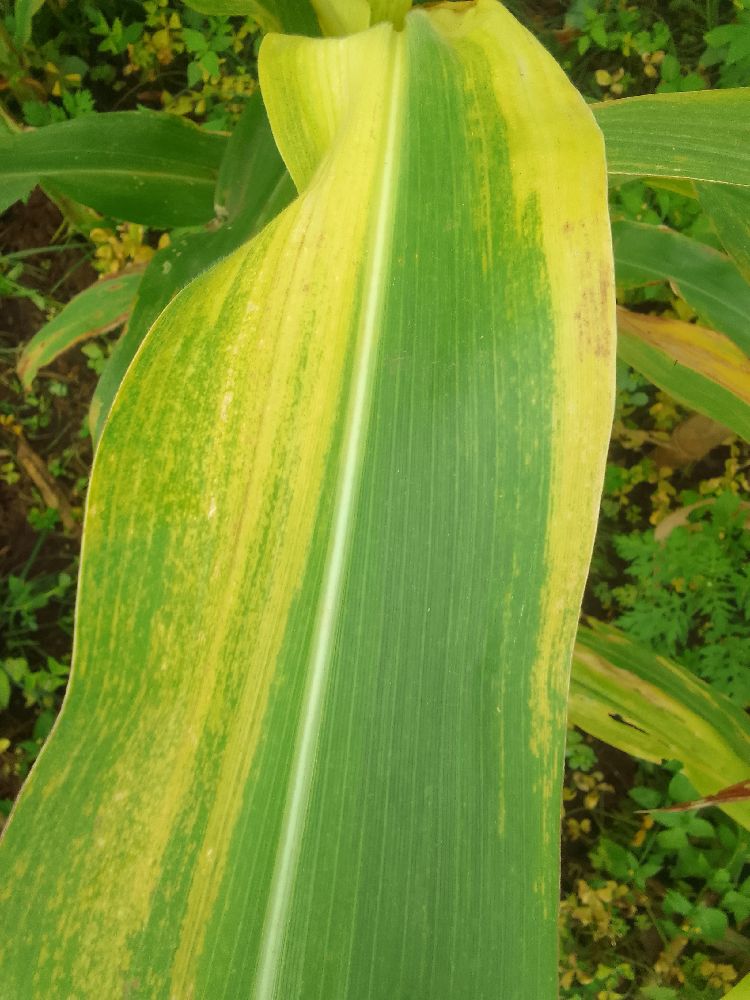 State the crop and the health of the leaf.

maize, maize lethal necrosis
